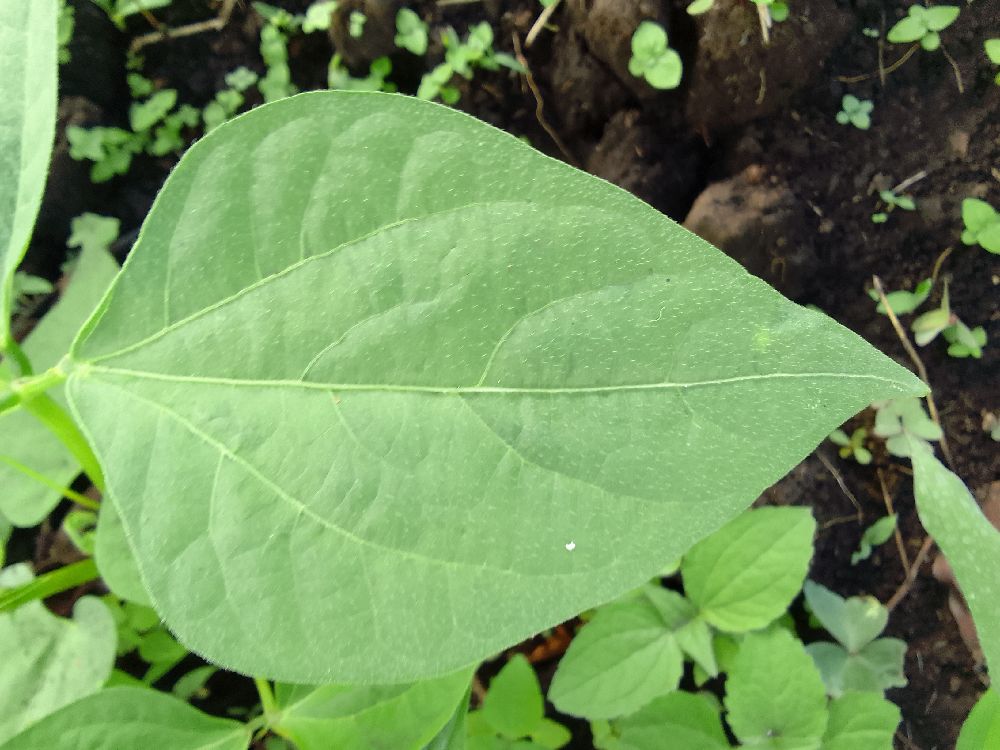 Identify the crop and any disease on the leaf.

common bean, healthy
